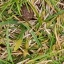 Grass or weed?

grass
